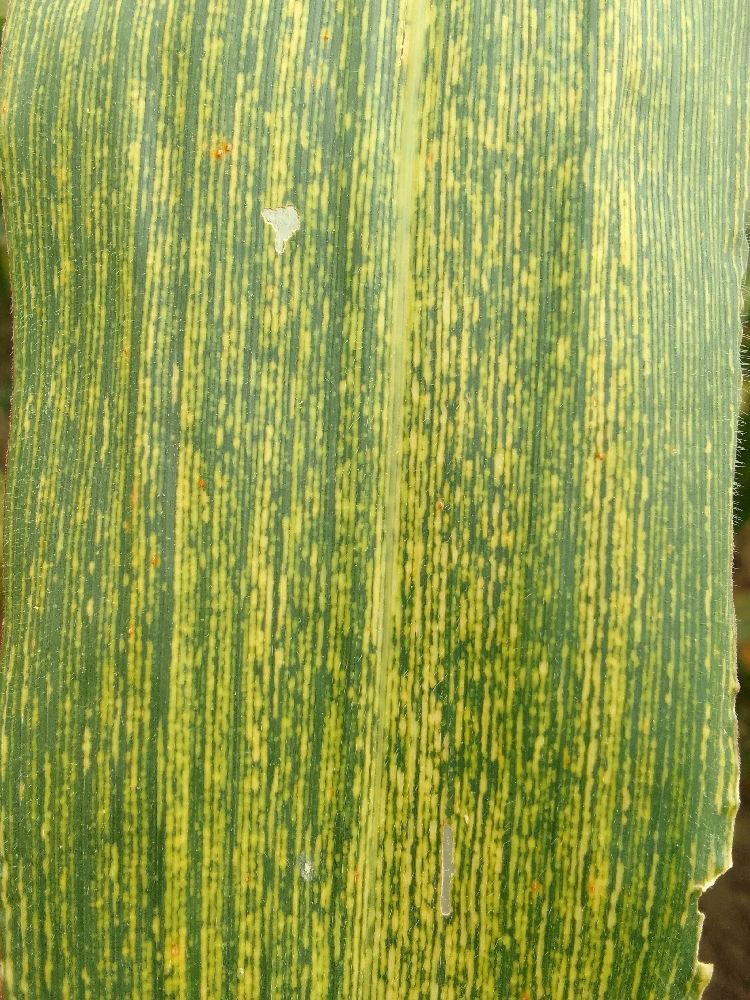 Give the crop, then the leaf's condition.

maize, maize streak virus
